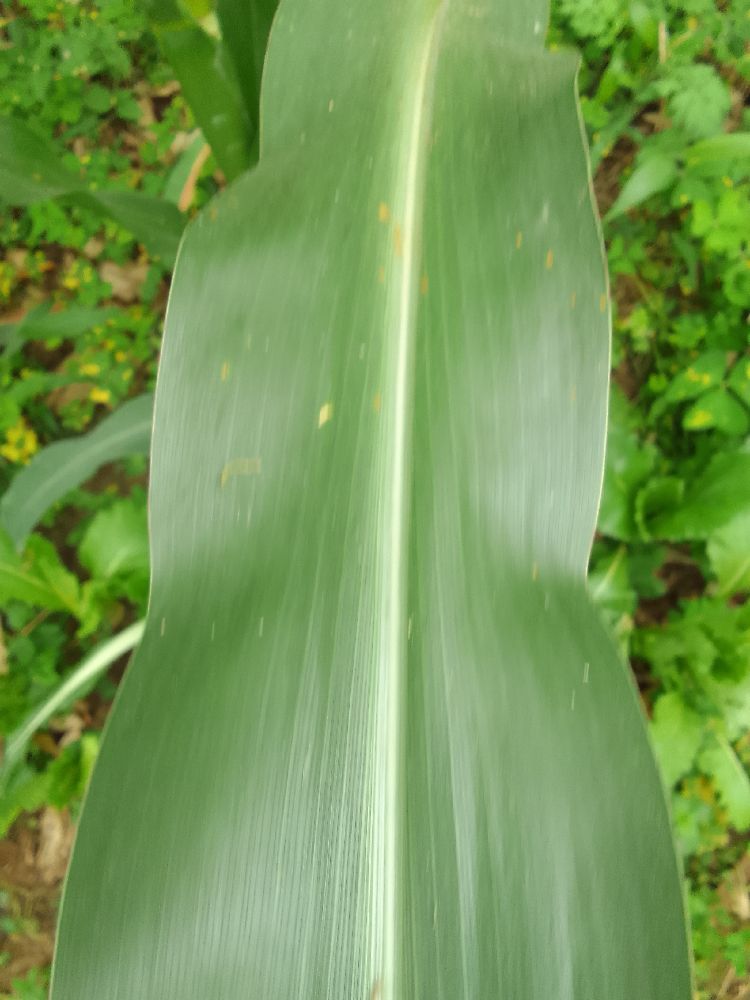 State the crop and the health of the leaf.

maize, healthy
